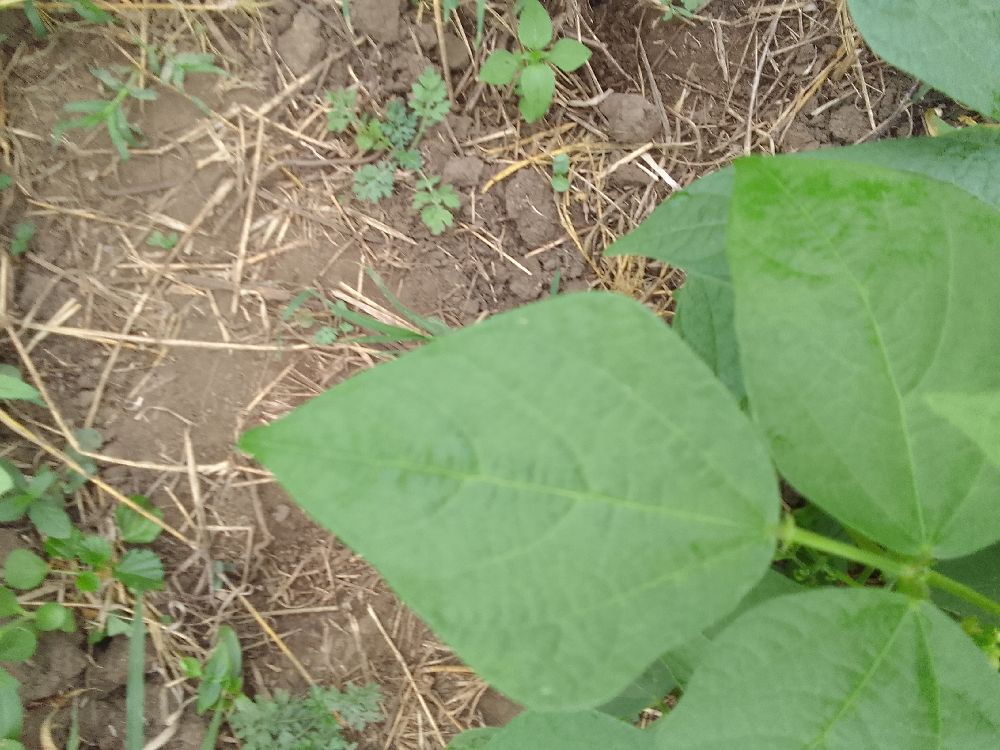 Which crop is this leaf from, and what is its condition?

common bean, healthy
